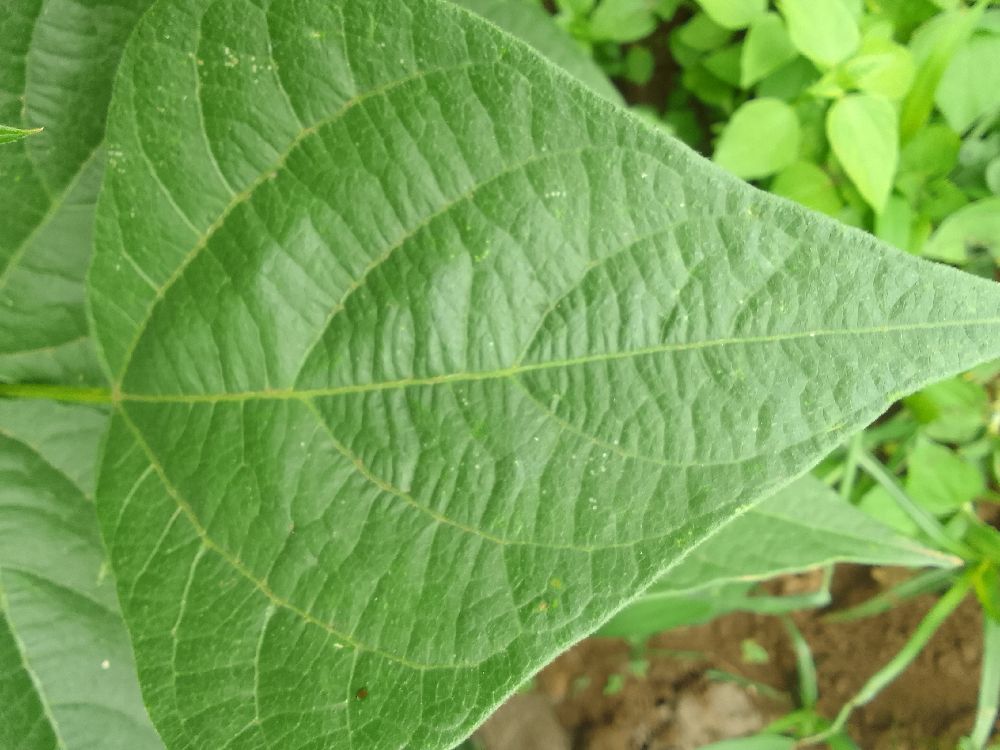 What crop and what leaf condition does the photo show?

common bean, healthy
